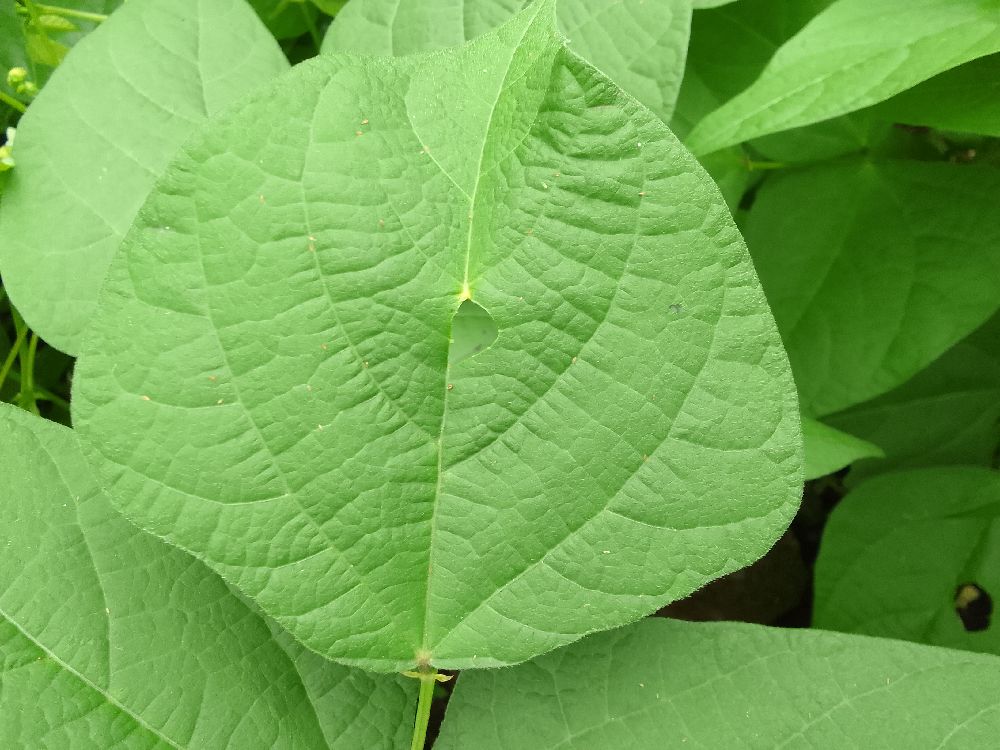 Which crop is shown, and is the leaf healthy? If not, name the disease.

common bean, healthy
